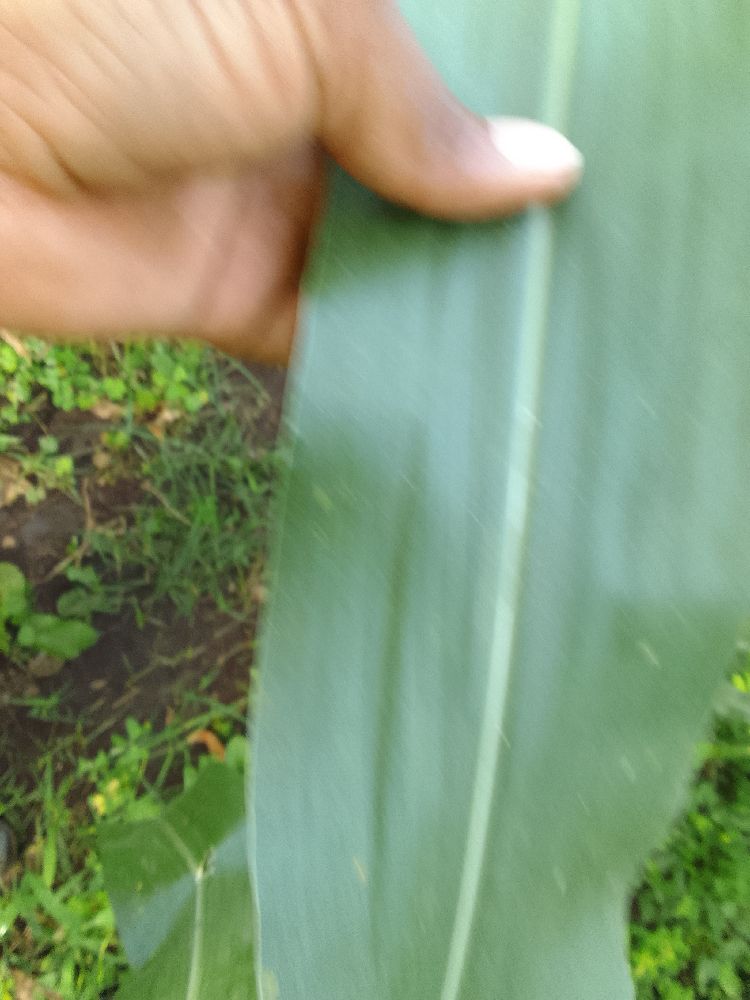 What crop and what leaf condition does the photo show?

maize, healthy
